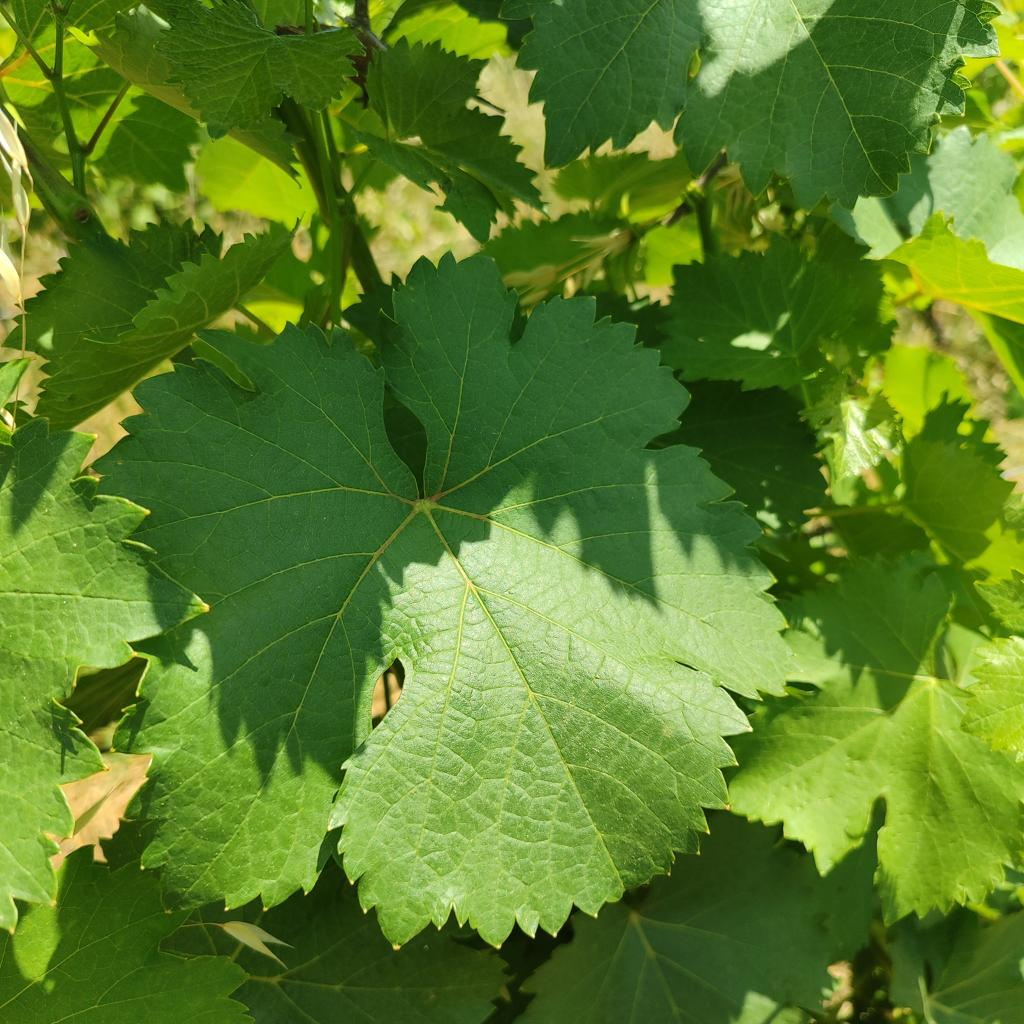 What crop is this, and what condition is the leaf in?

grapevine, healthy
